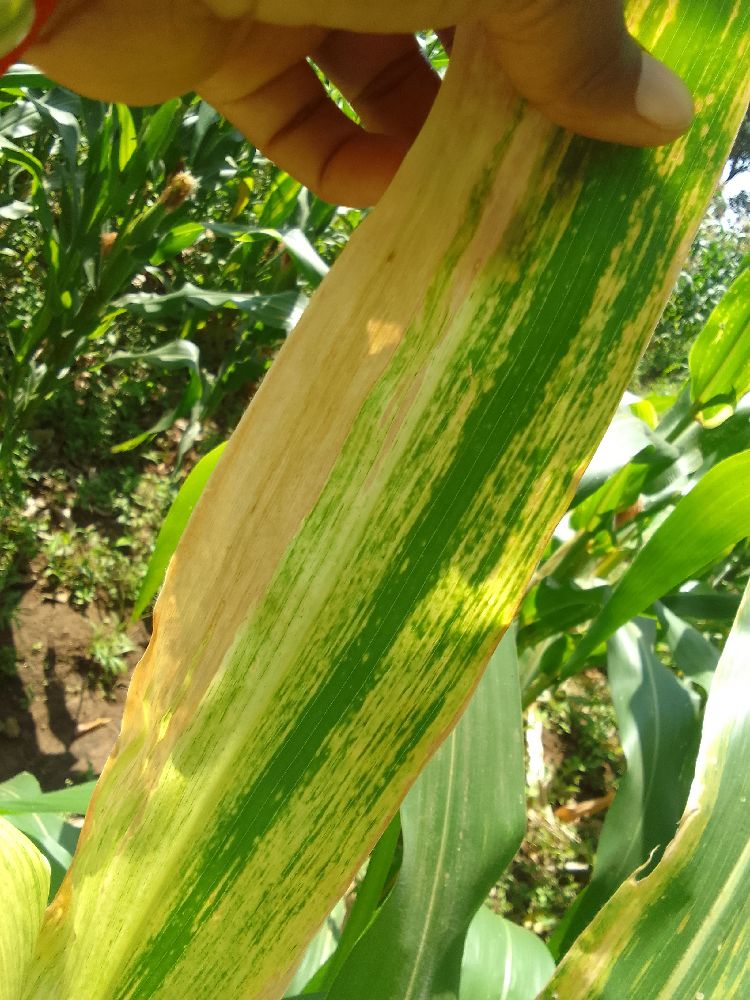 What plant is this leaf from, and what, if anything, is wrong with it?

maize, maize lethal necrosis
